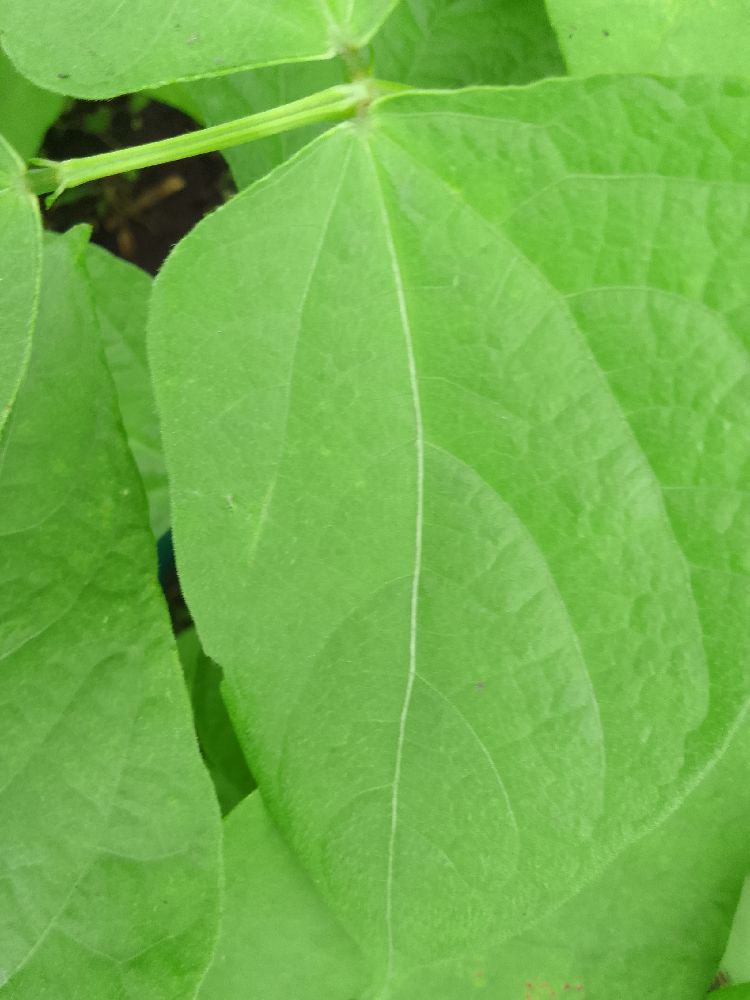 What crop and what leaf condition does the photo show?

common bean, healthy
